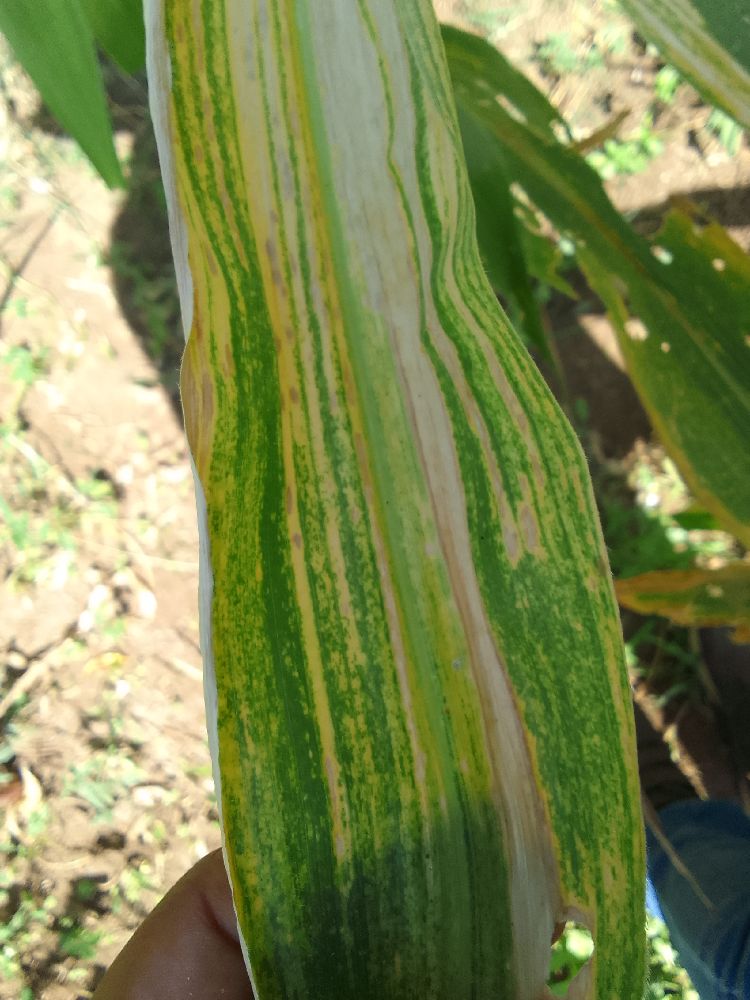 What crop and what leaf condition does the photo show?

maize, maize lethal necrosis
